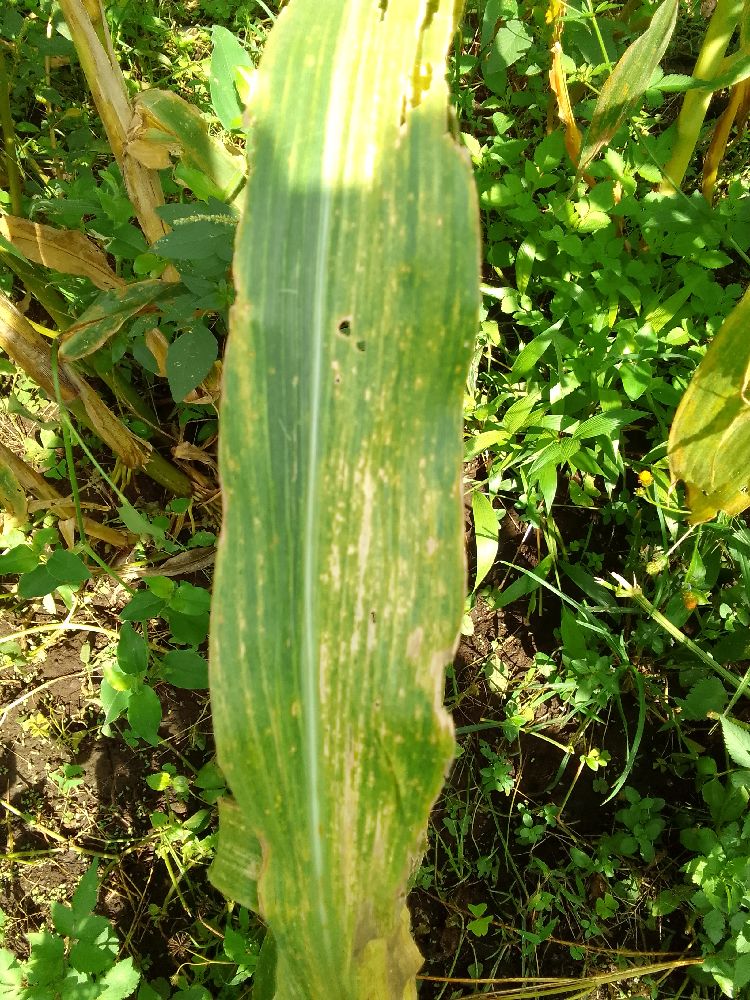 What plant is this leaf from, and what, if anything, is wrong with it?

maize, maize lethal necrosis
